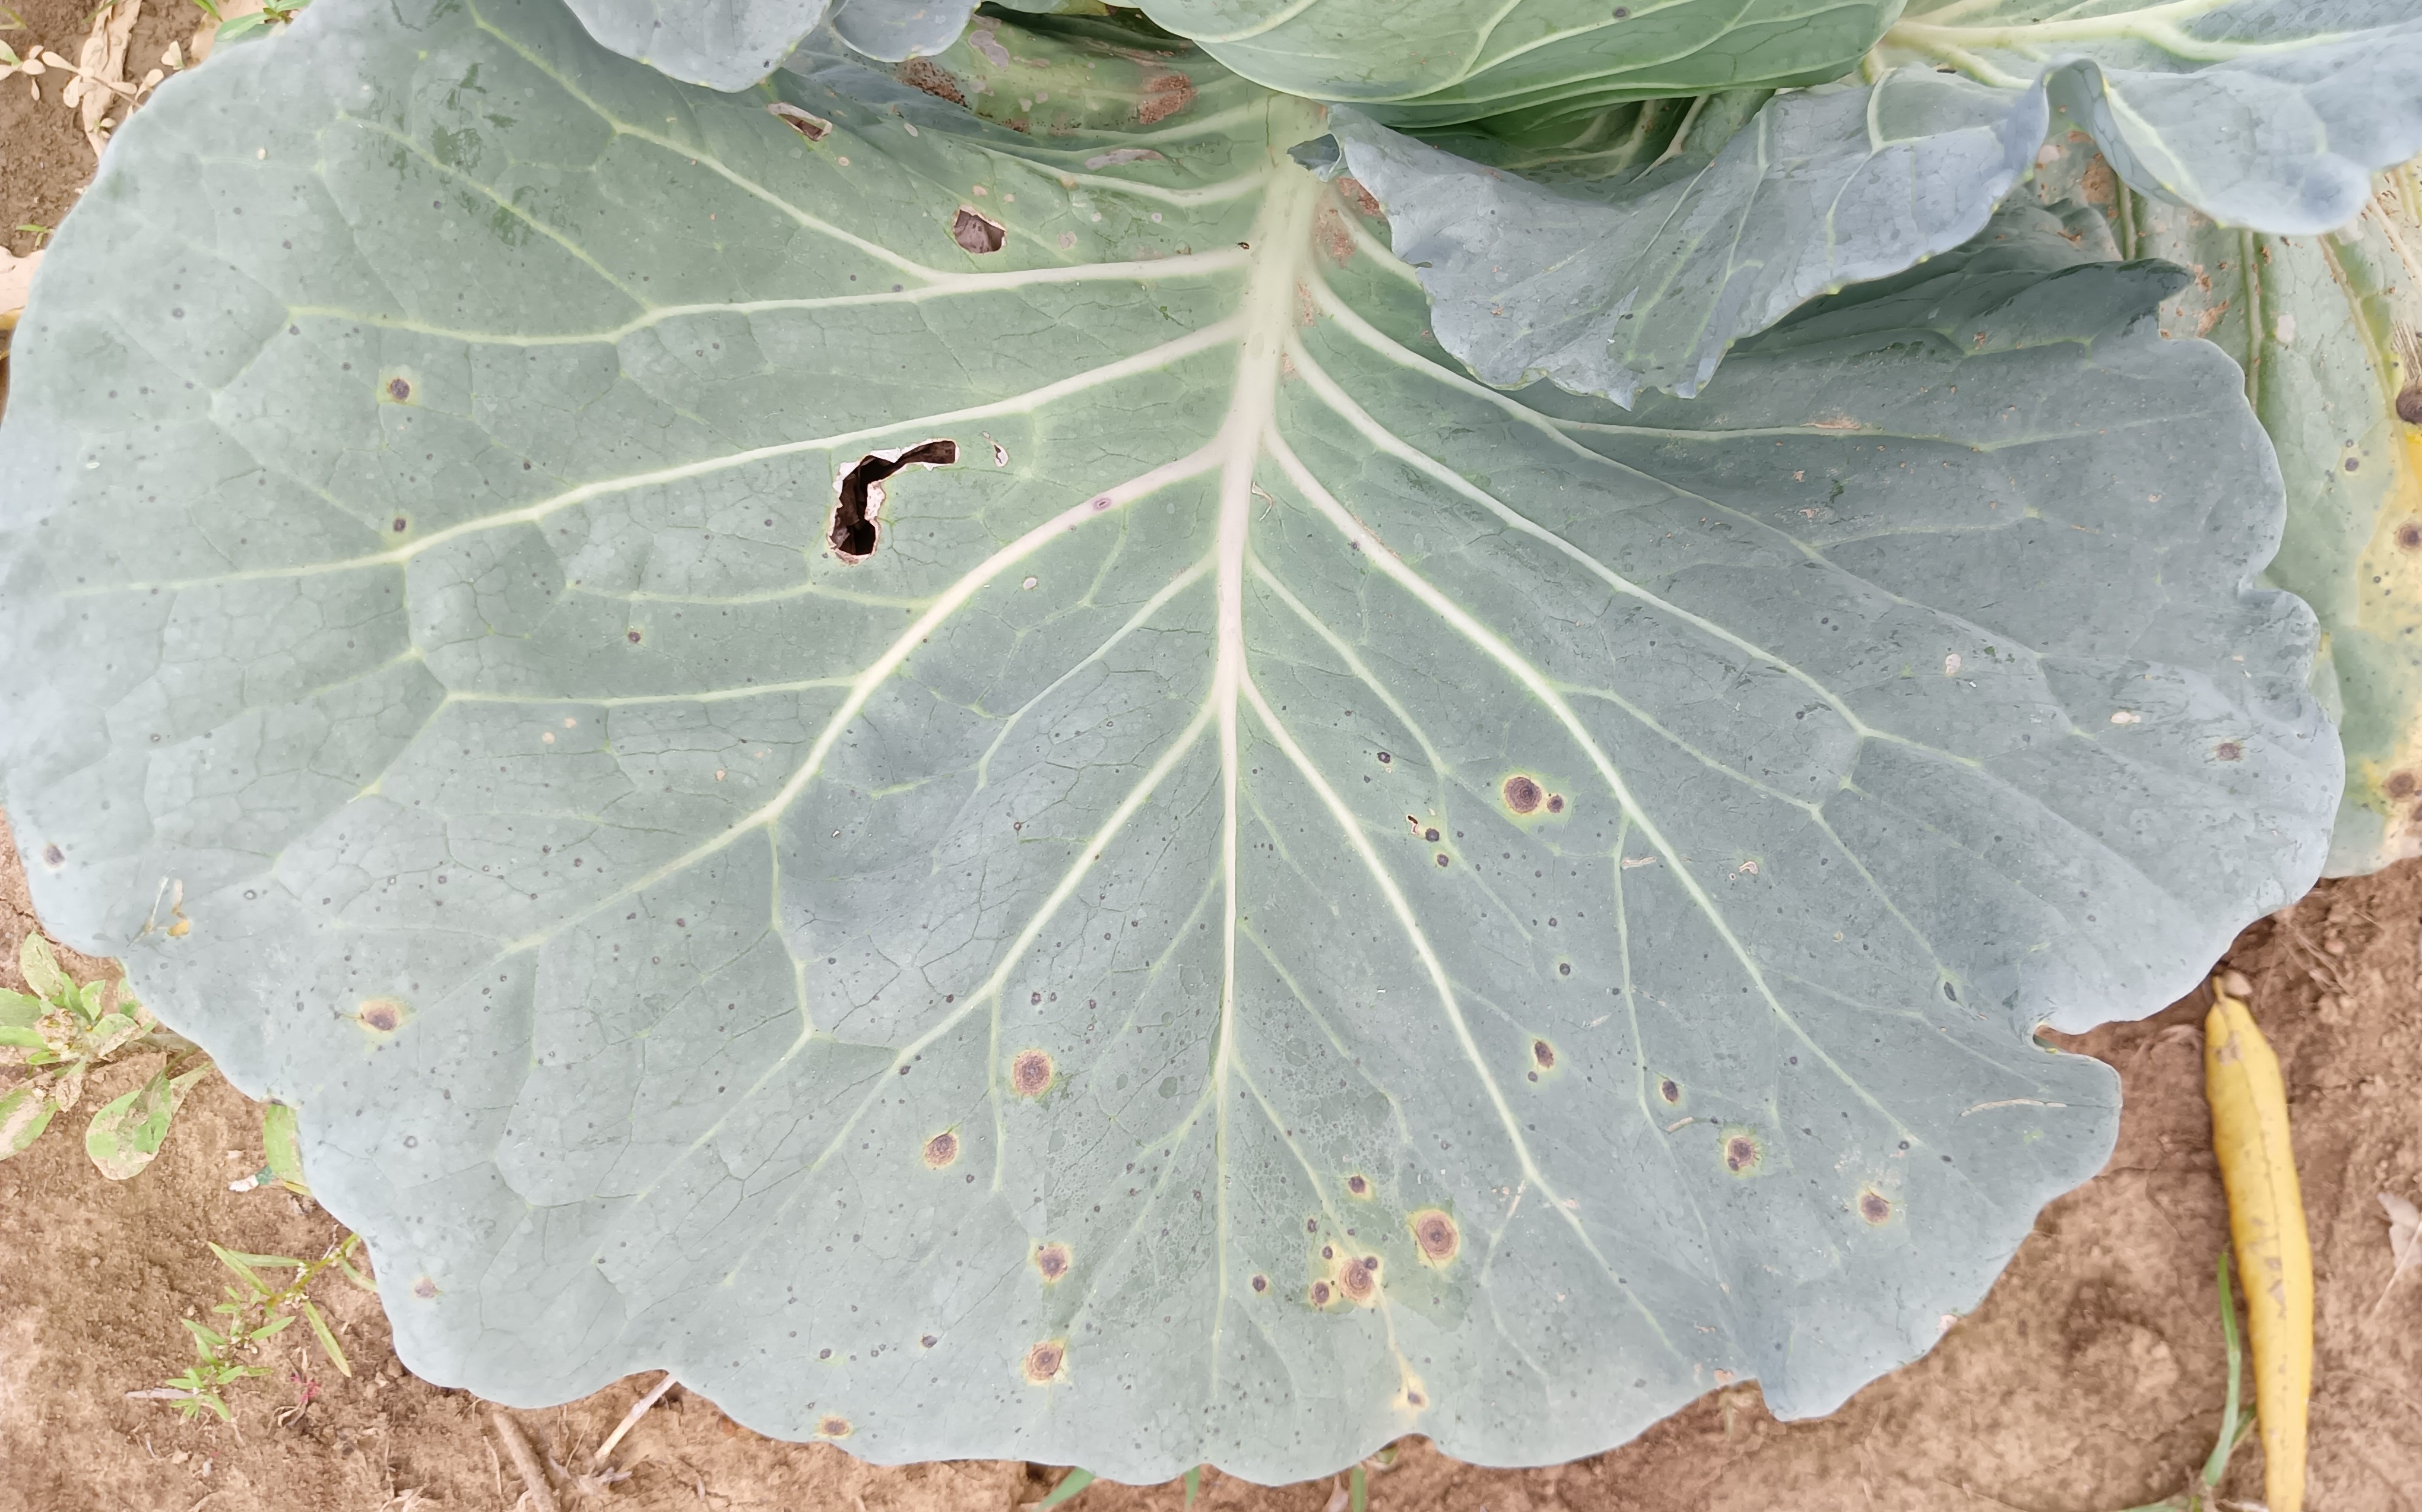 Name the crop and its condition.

cabbage, alternaria
